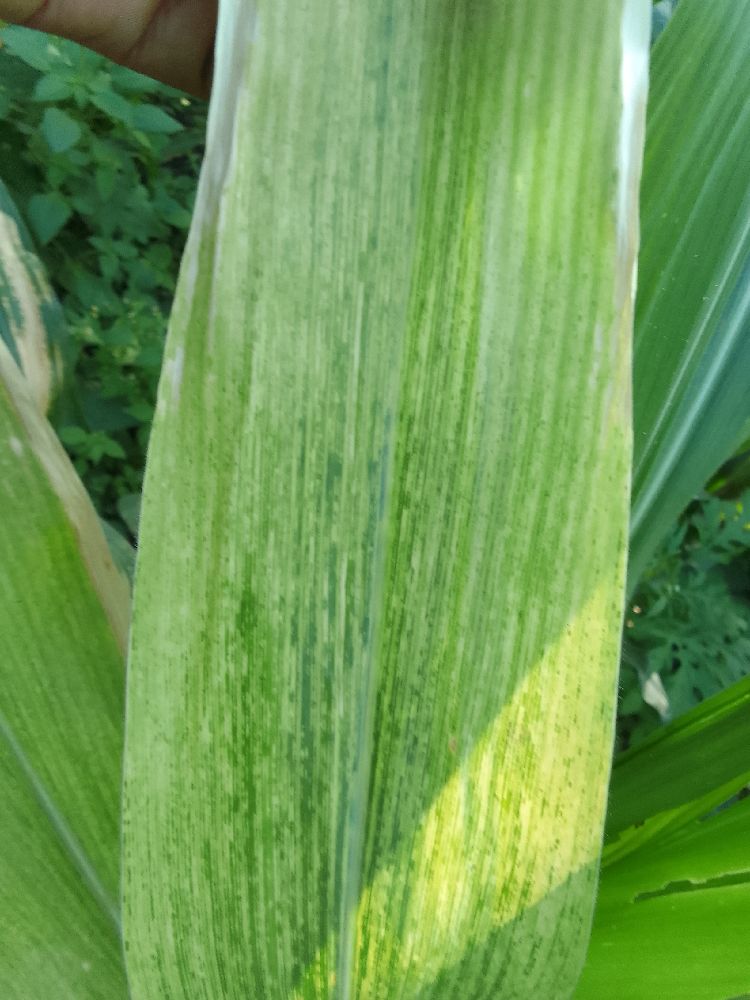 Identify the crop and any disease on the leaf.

maize, maize lethal necrosis
